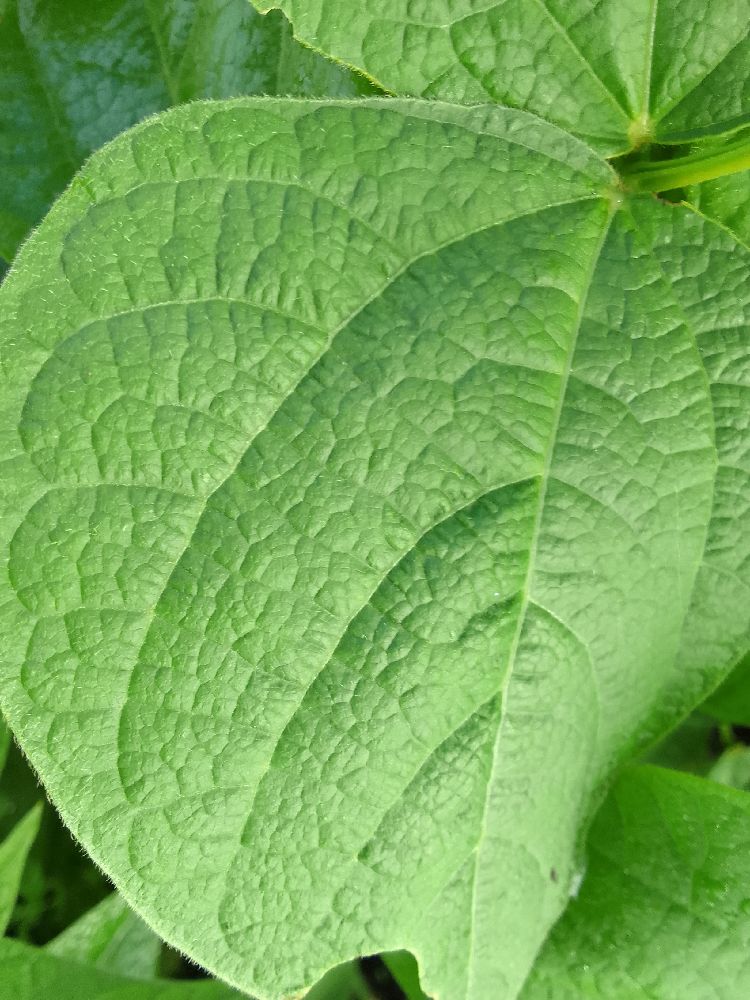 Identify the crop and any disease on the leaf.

common bean, healthy
